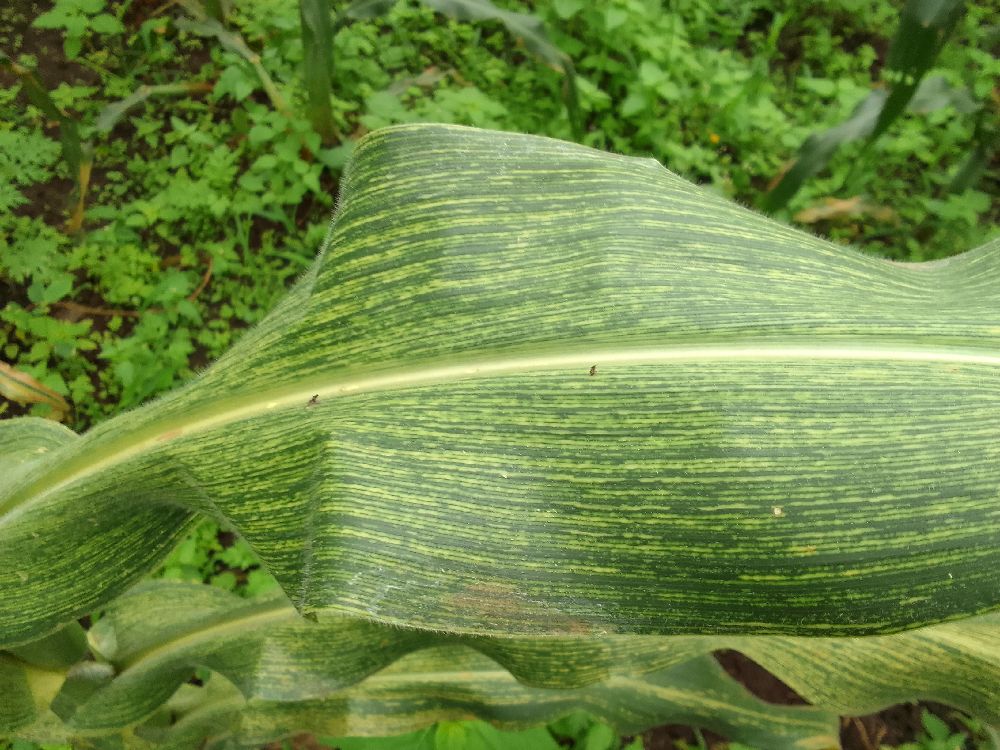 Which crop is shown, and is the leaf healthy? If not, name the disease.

maize, maize streak virus
